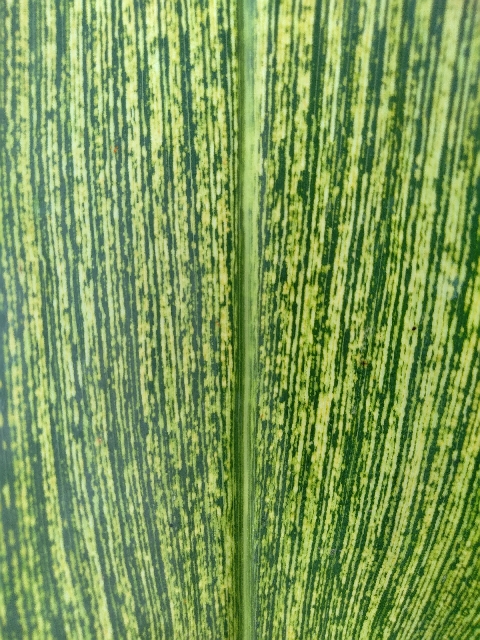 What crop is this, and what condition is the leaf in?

maize, maize streak virus
